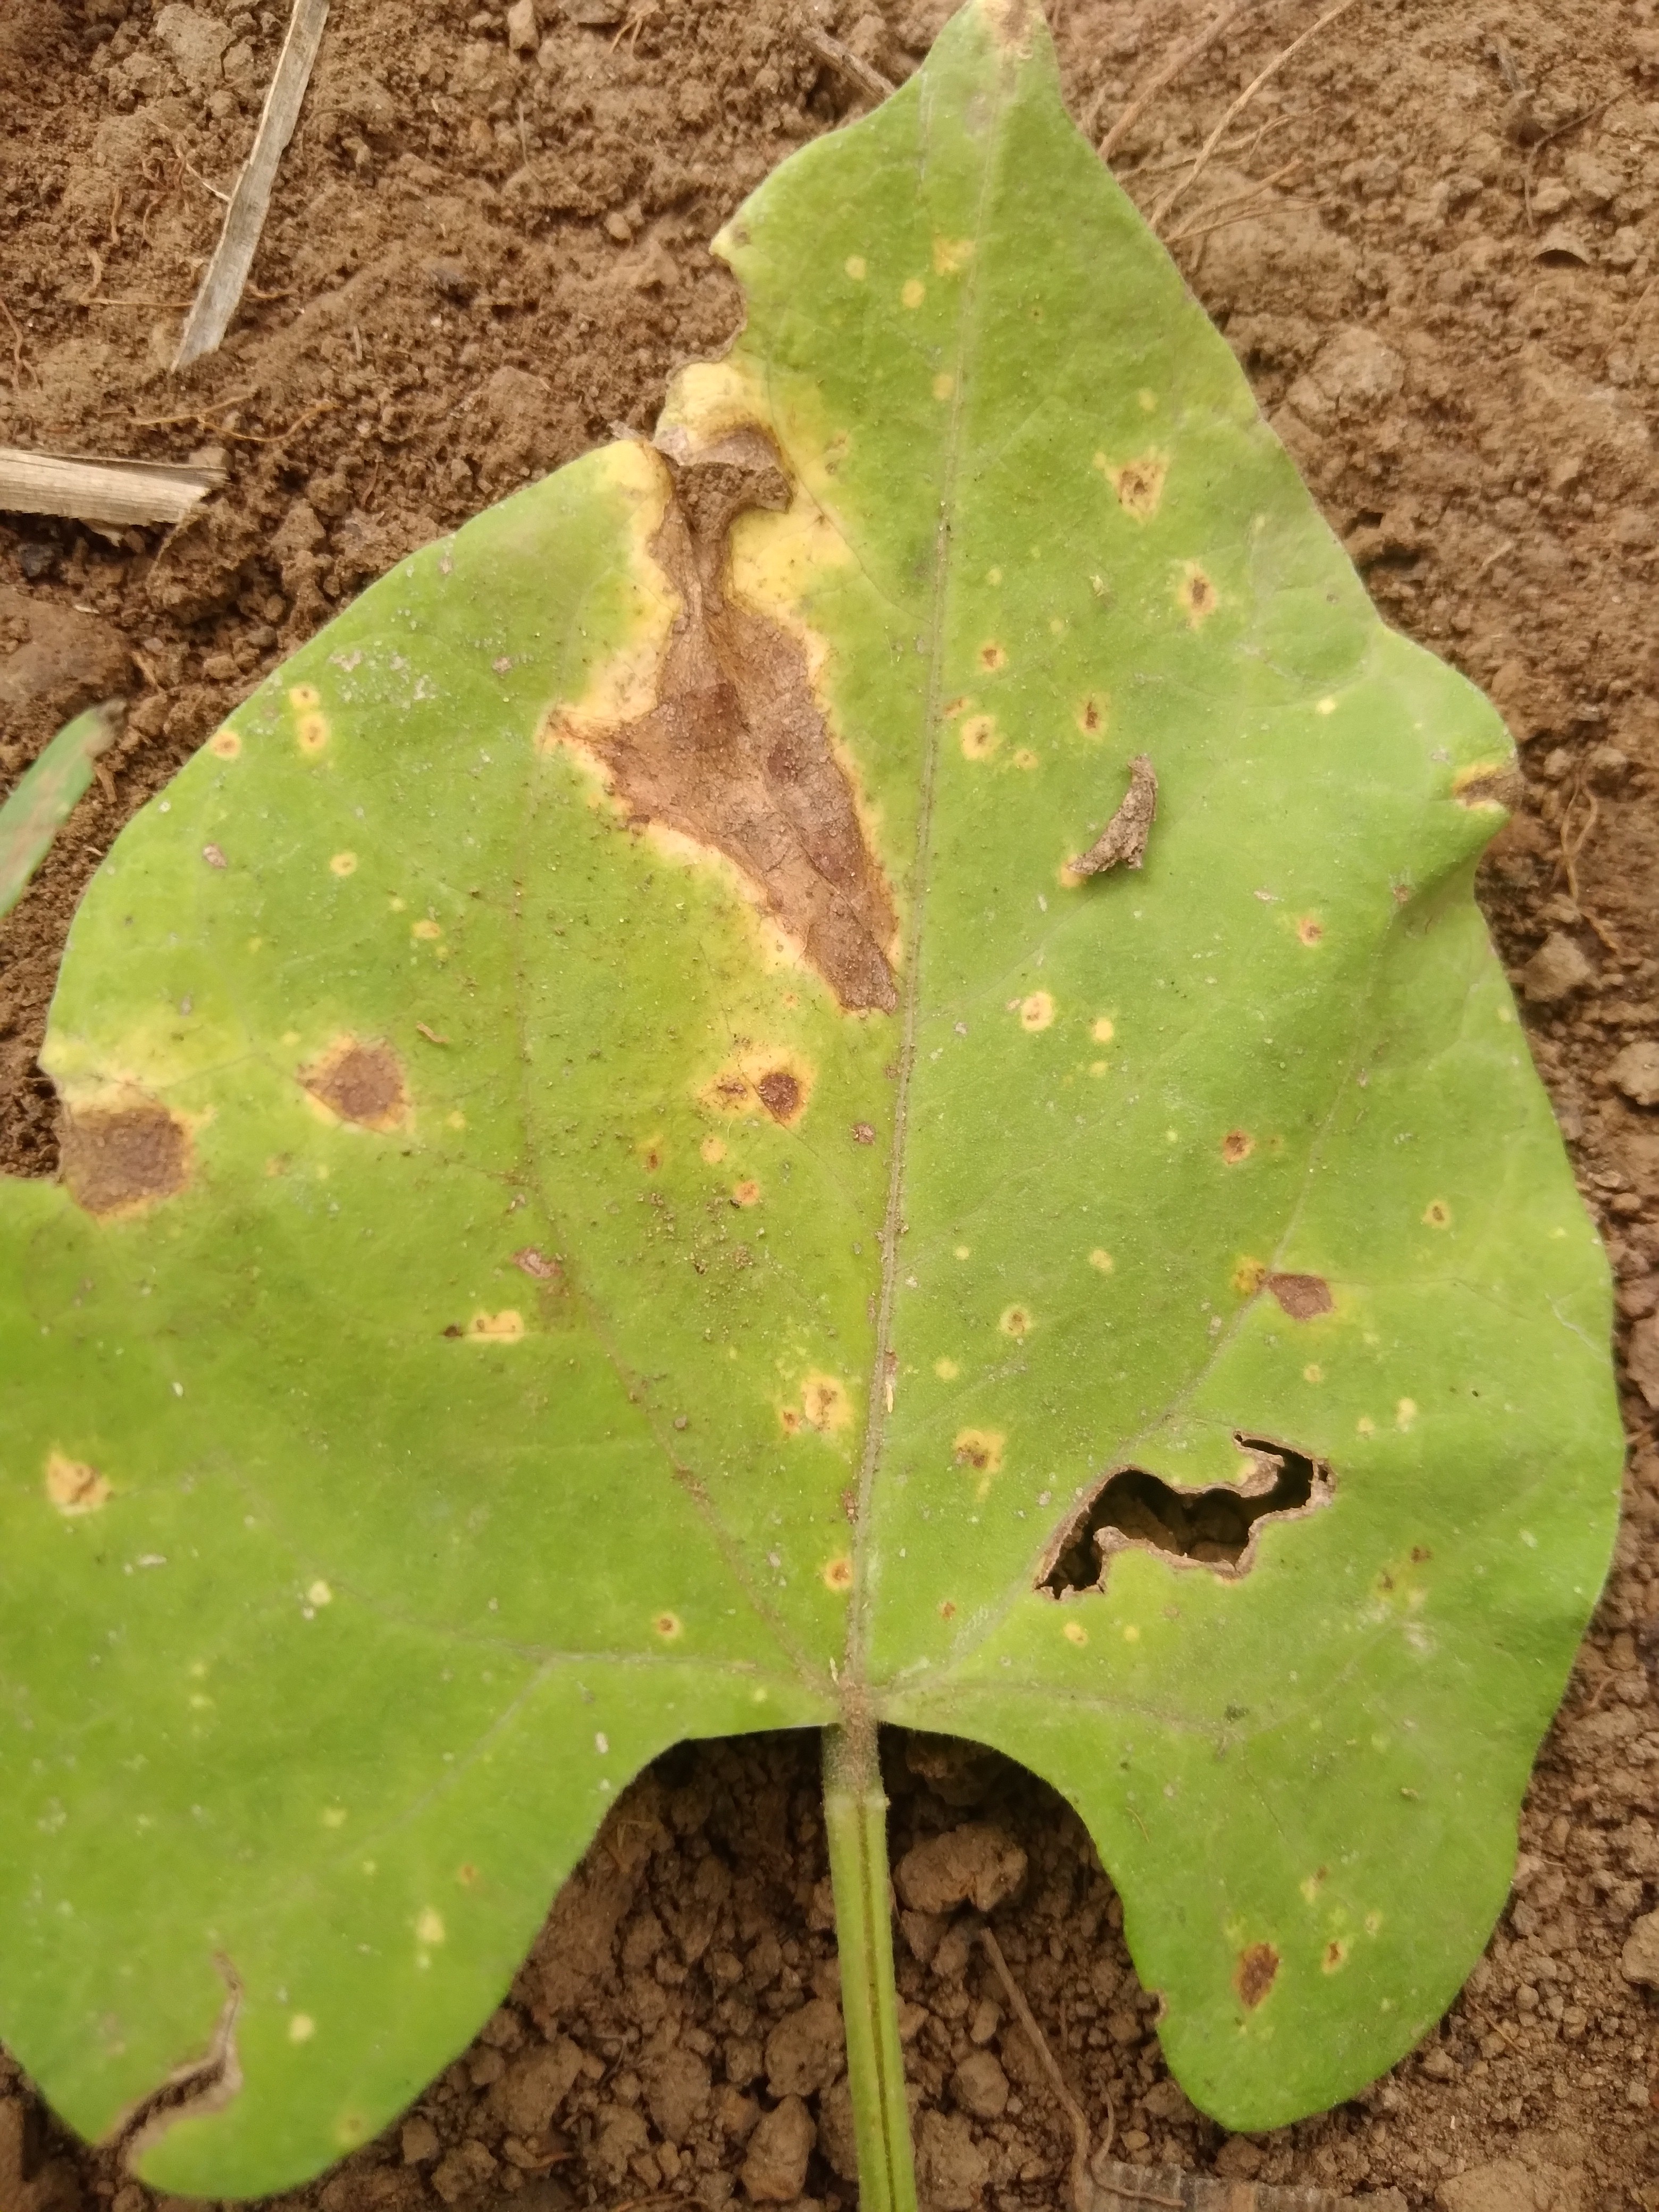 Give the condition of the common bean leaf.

rust
